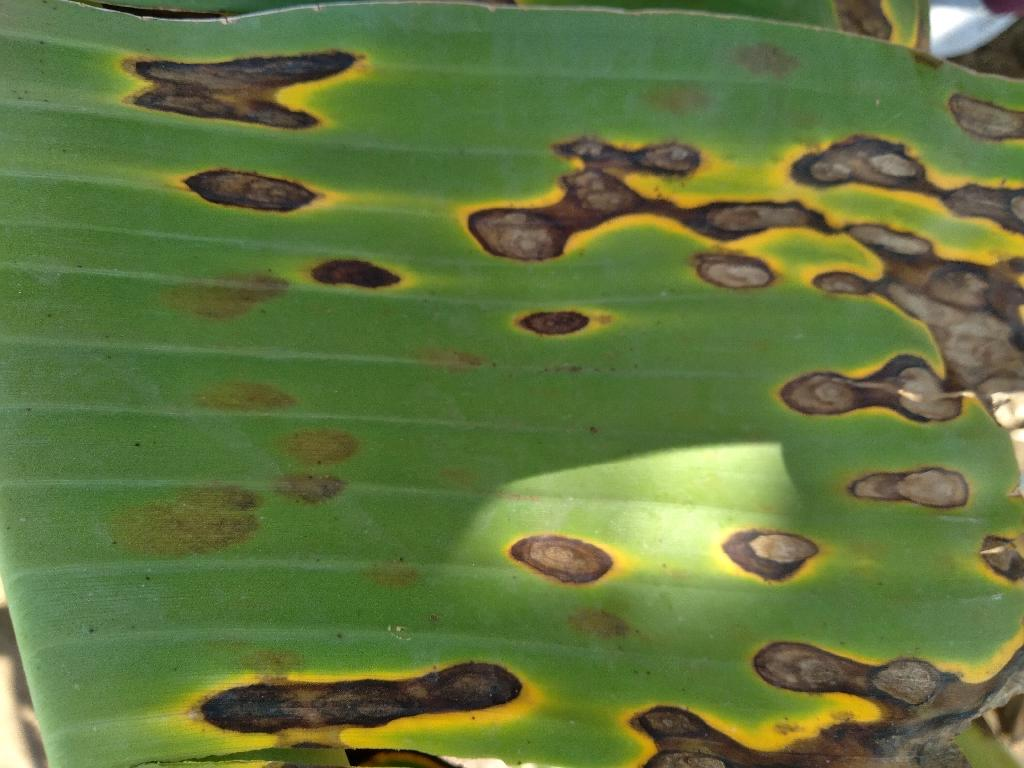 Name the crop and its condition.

banana, black sigatoka
